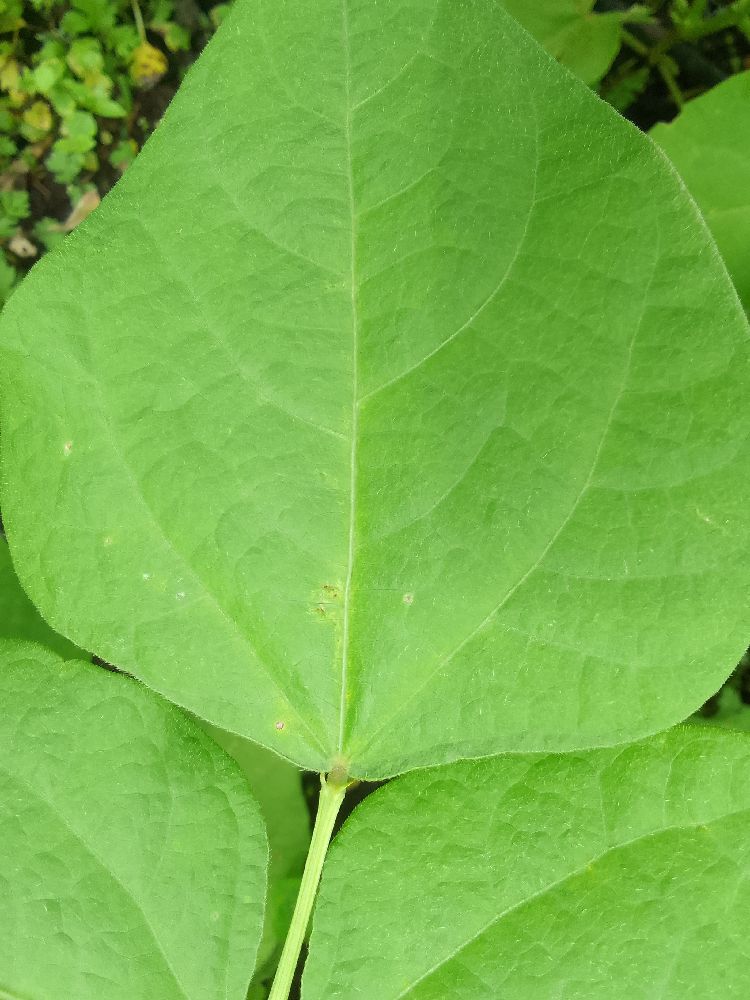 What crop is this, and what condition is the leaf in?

common bean, healthy
